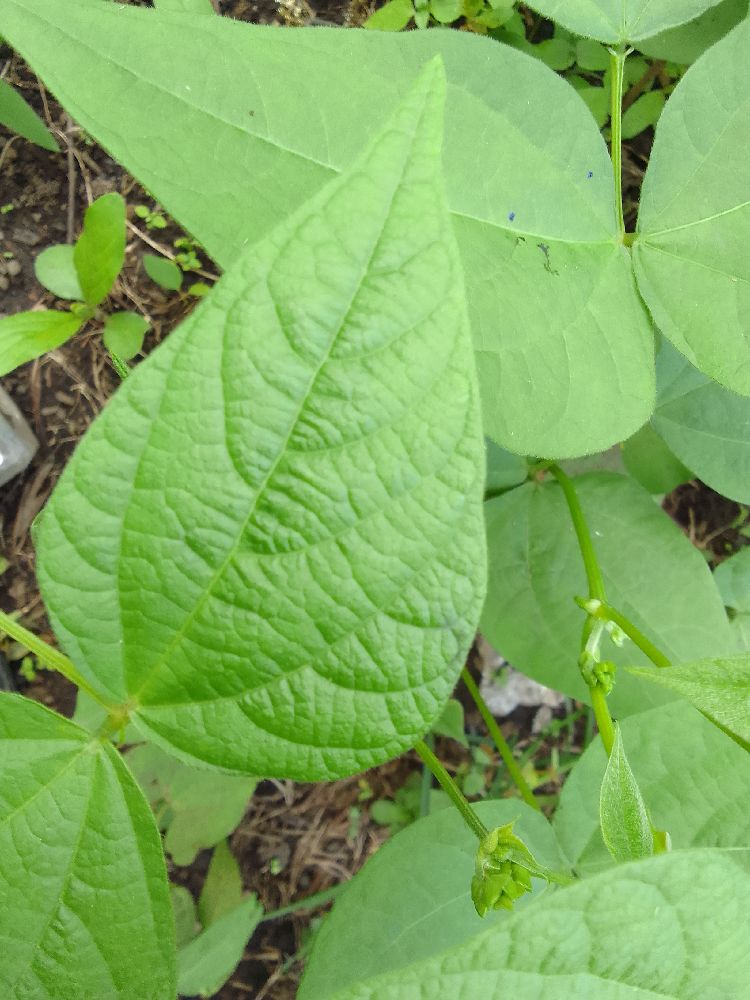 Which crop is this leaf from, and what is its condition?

common bean, healthy
